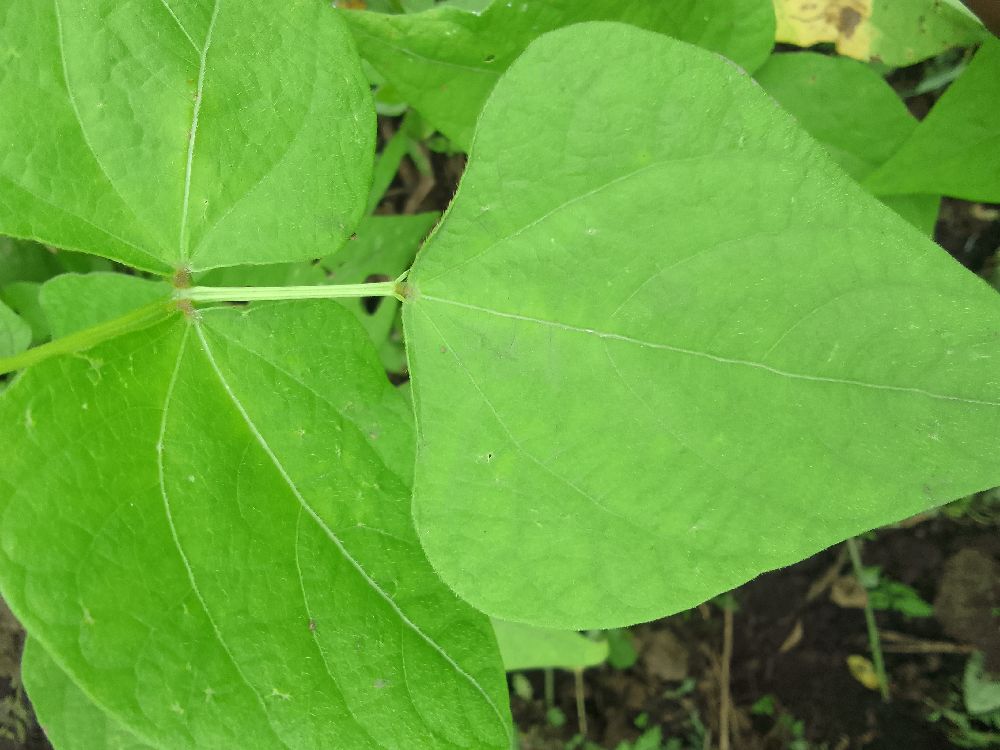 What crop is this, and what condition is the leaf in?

common bean, healthy
